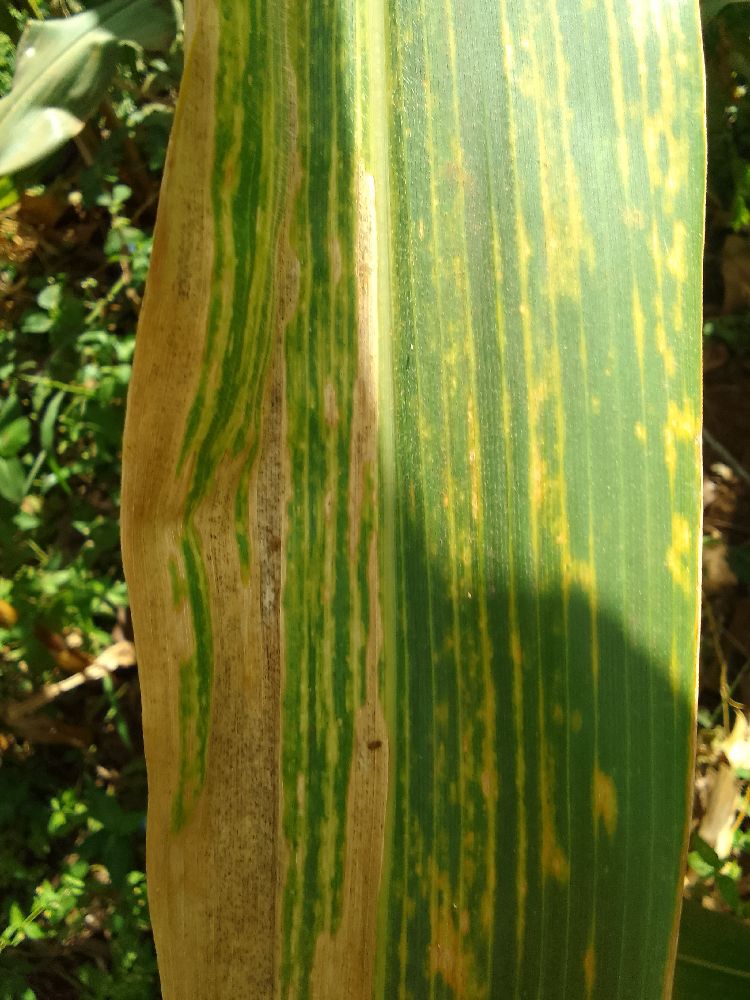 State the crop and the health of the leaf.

maize, maize lethal necrosis
